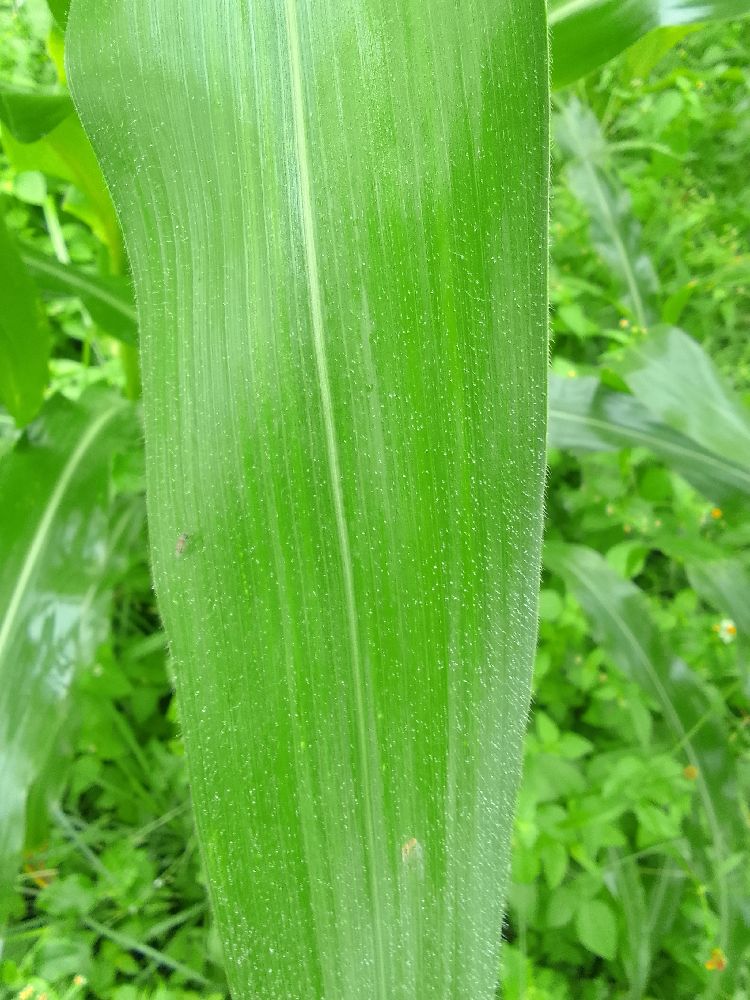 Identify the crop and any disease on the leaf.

maize, healthy
